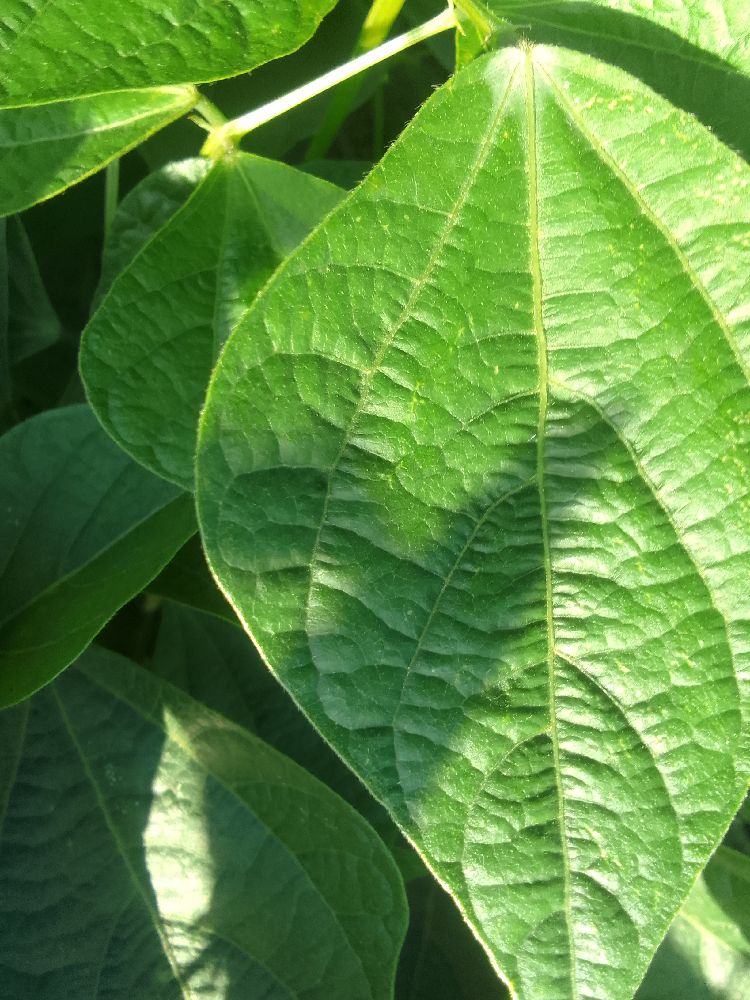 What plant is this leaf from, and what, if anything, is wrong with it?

common bean, healthy
